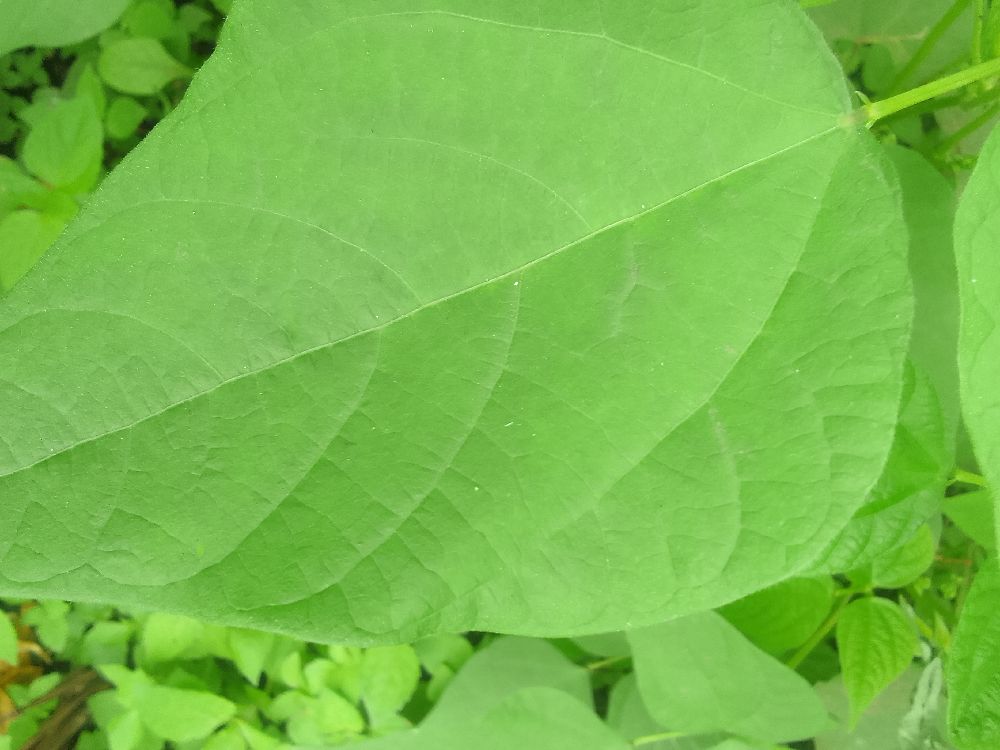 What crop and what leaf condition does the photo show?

common bean, healthy
